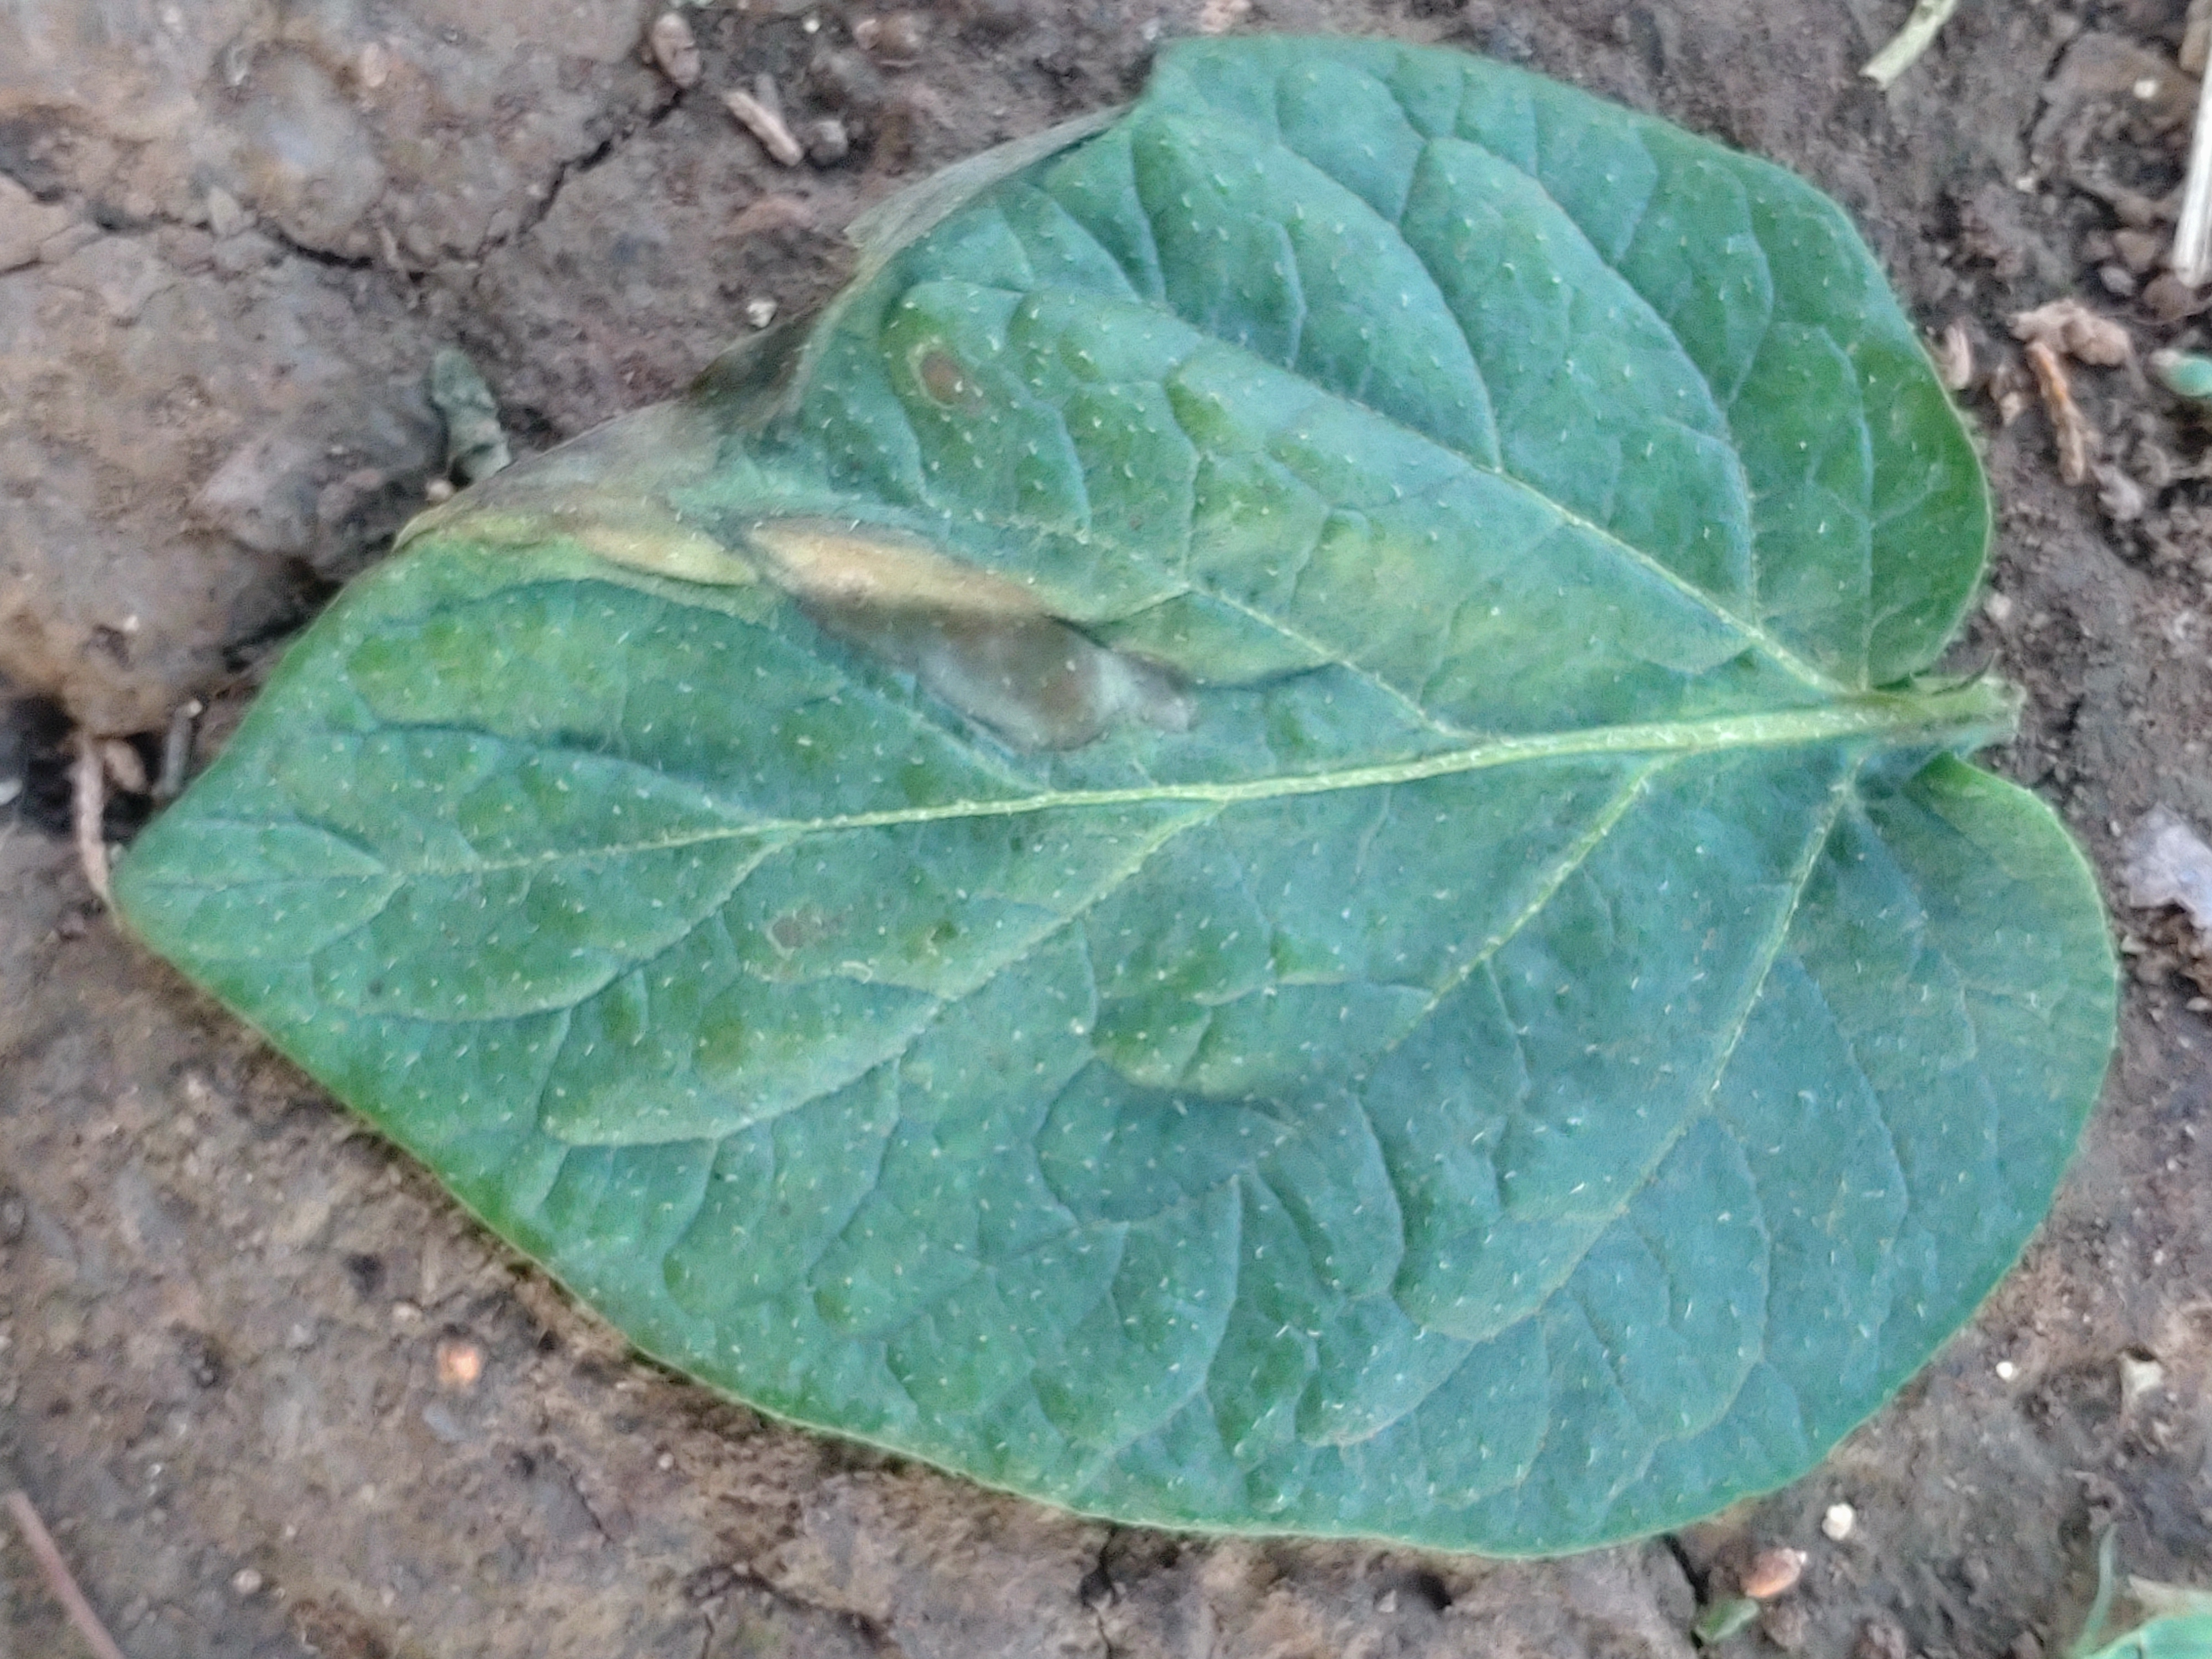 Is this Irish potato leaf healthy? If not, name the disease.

early blight
